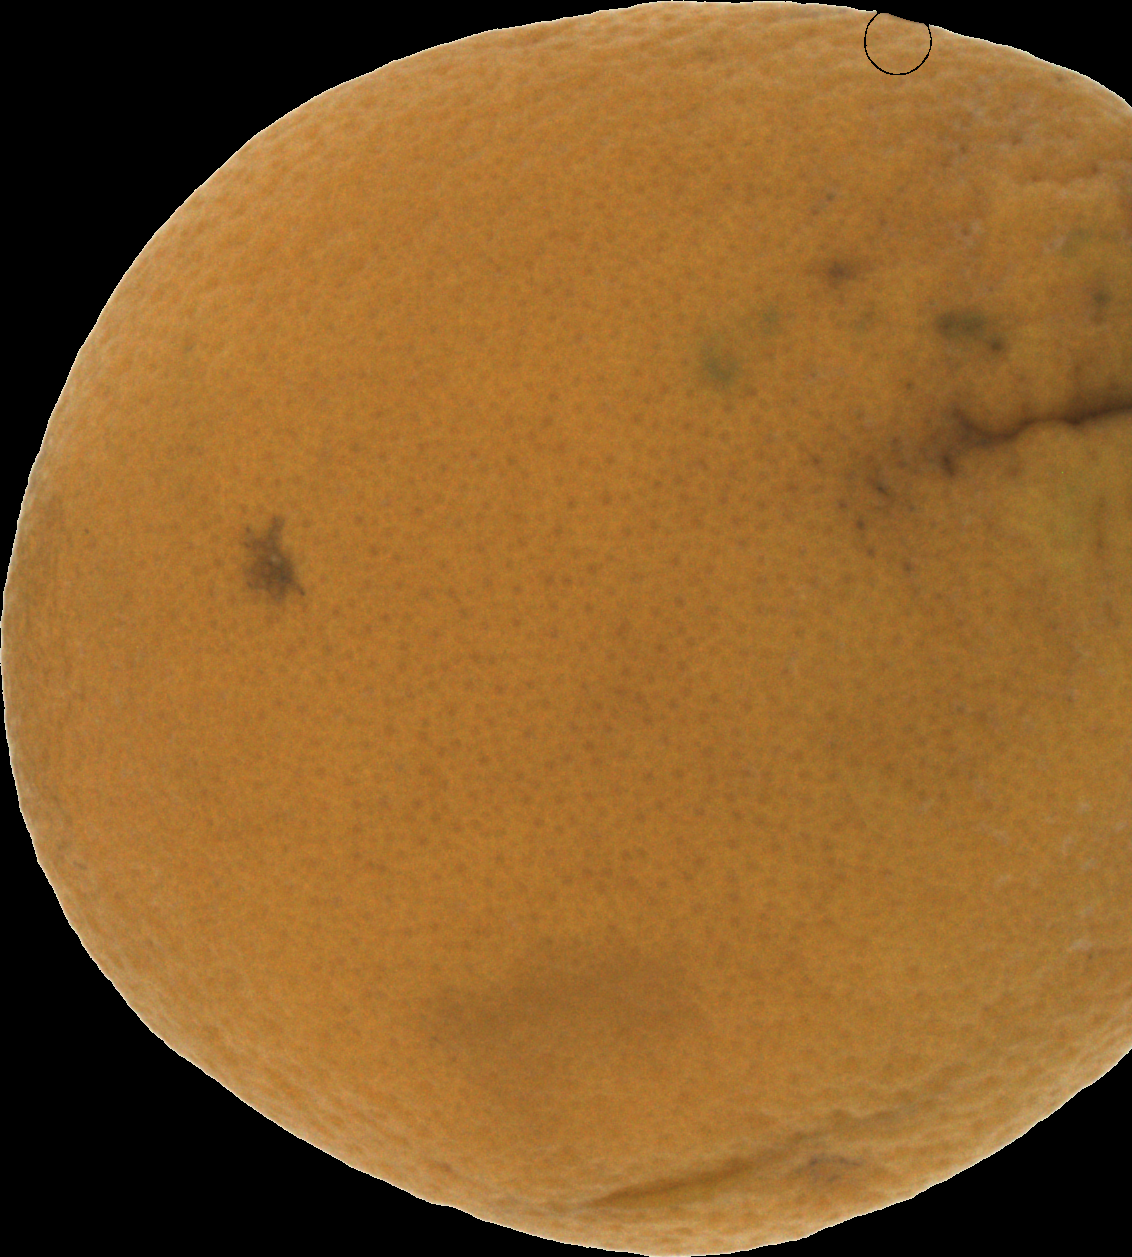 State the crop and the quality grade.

orange, bad
